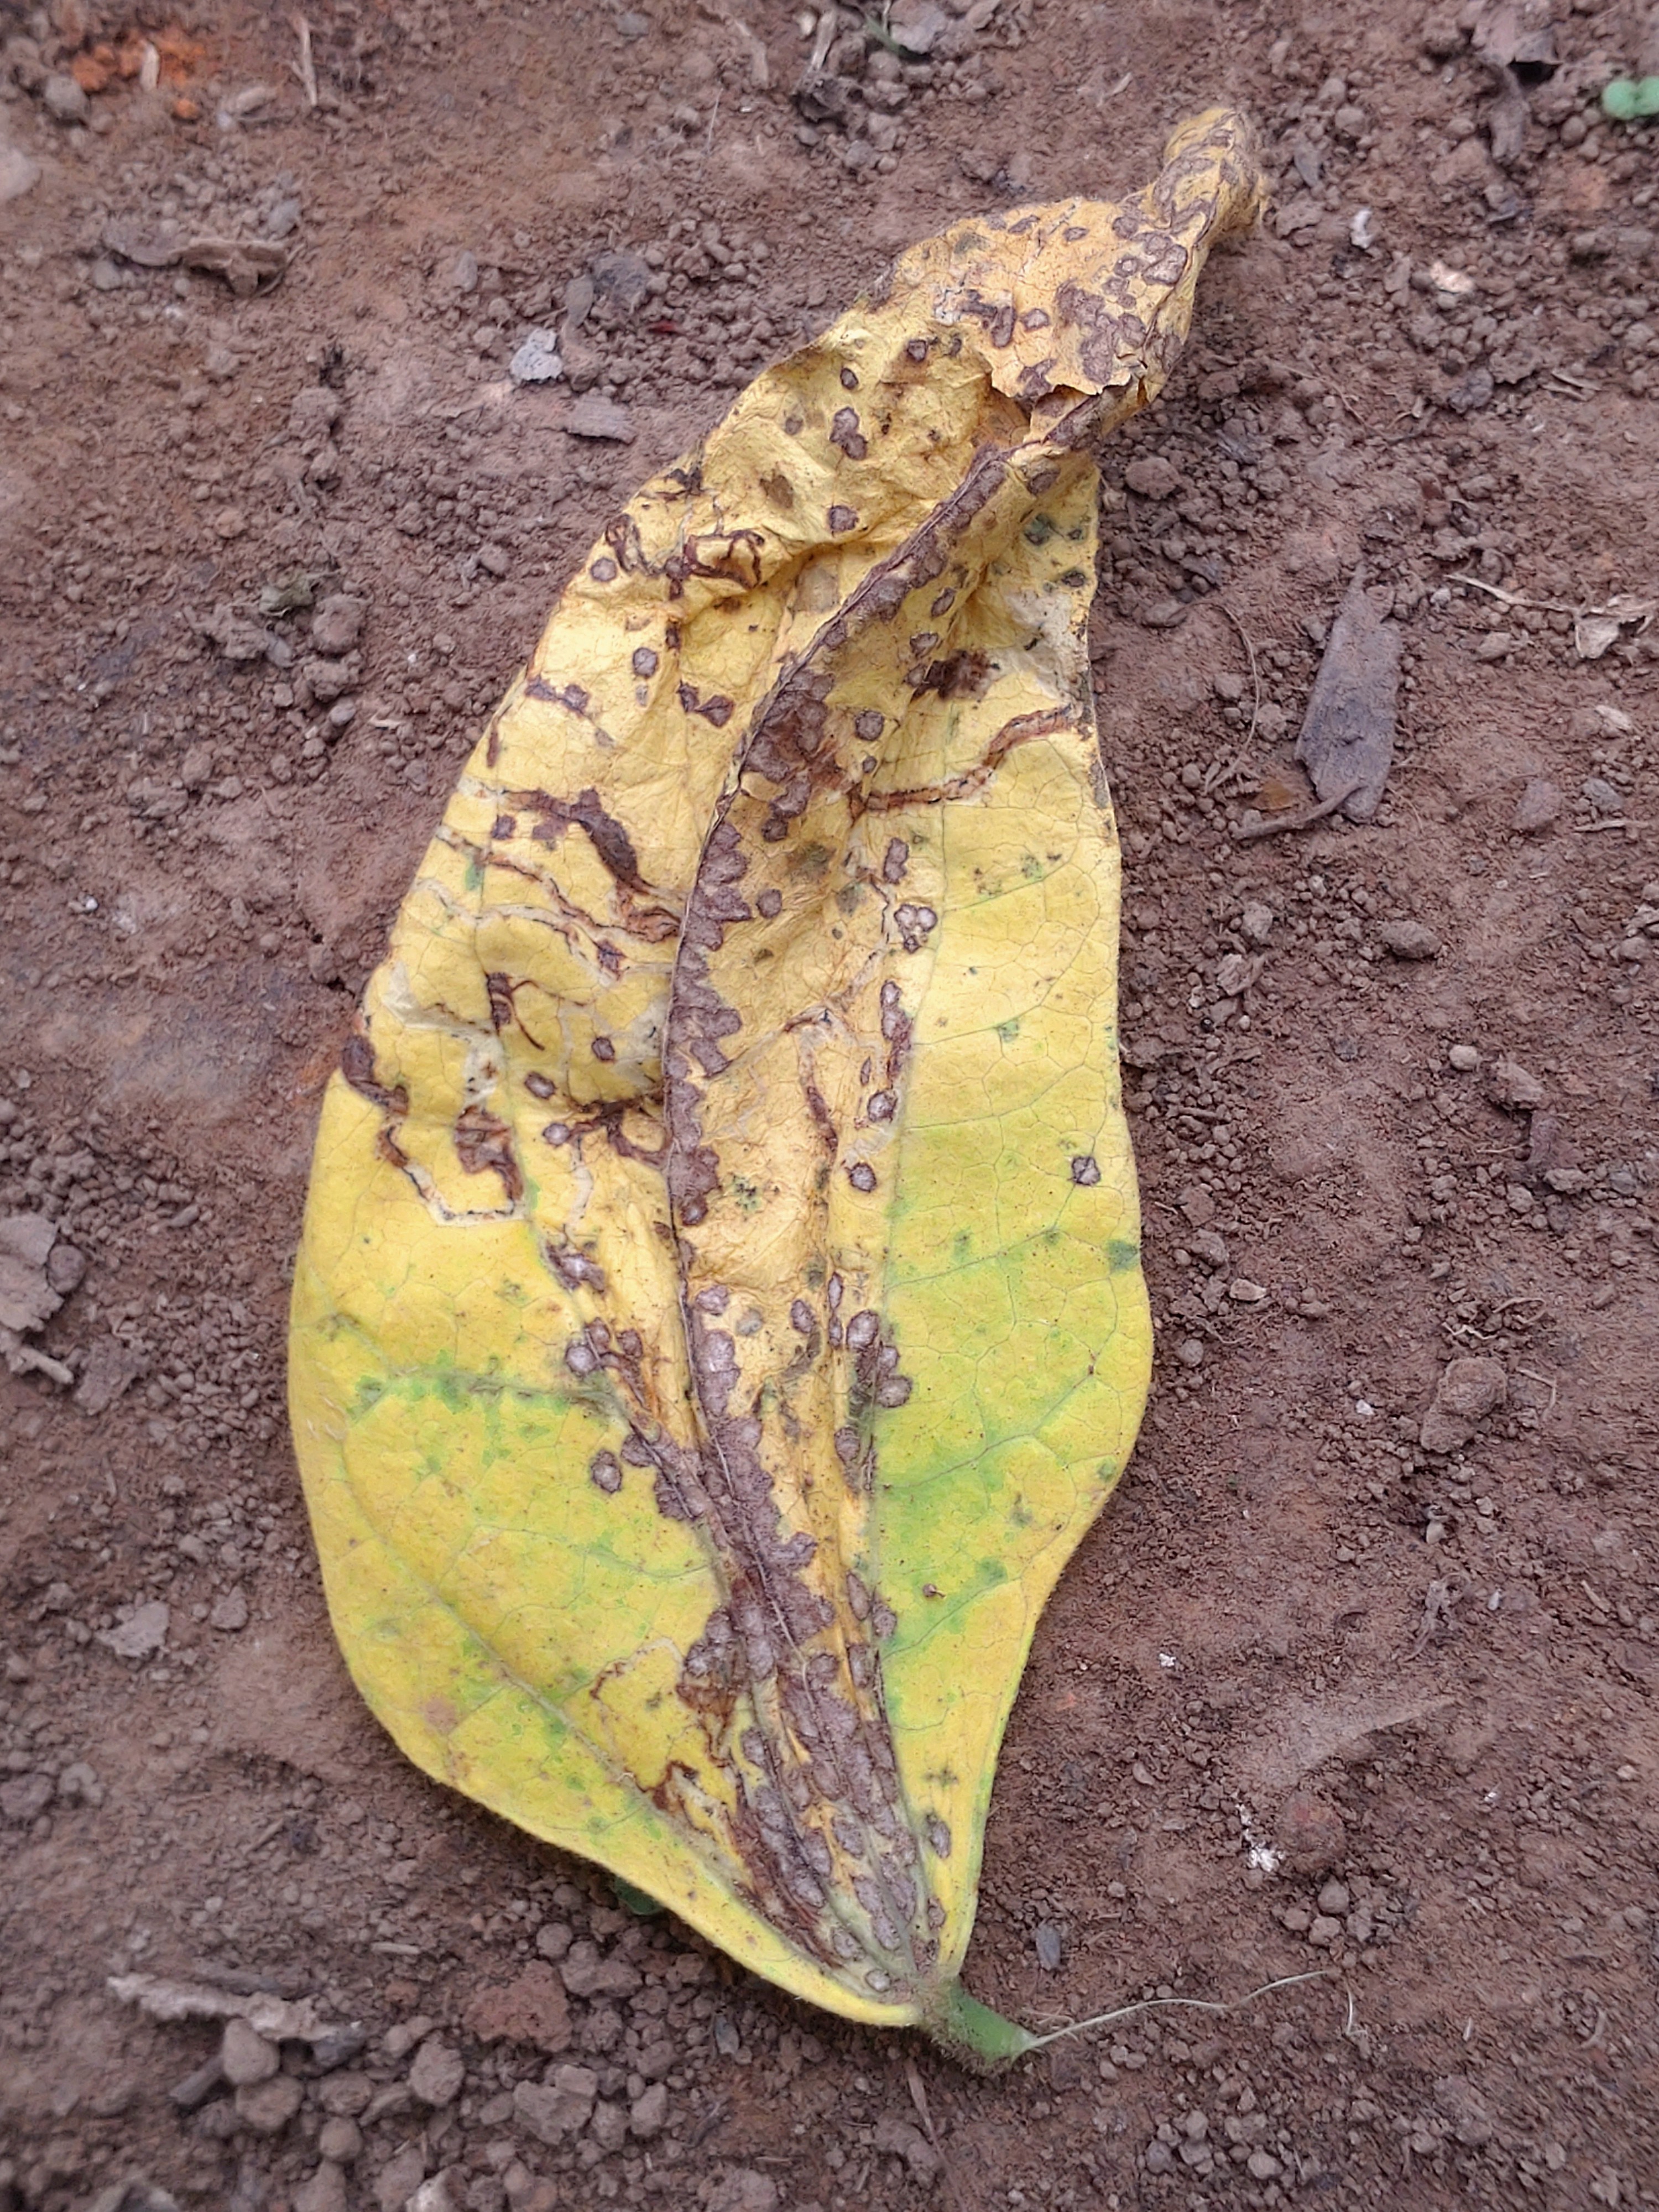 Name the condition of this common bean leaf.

anthracnose
